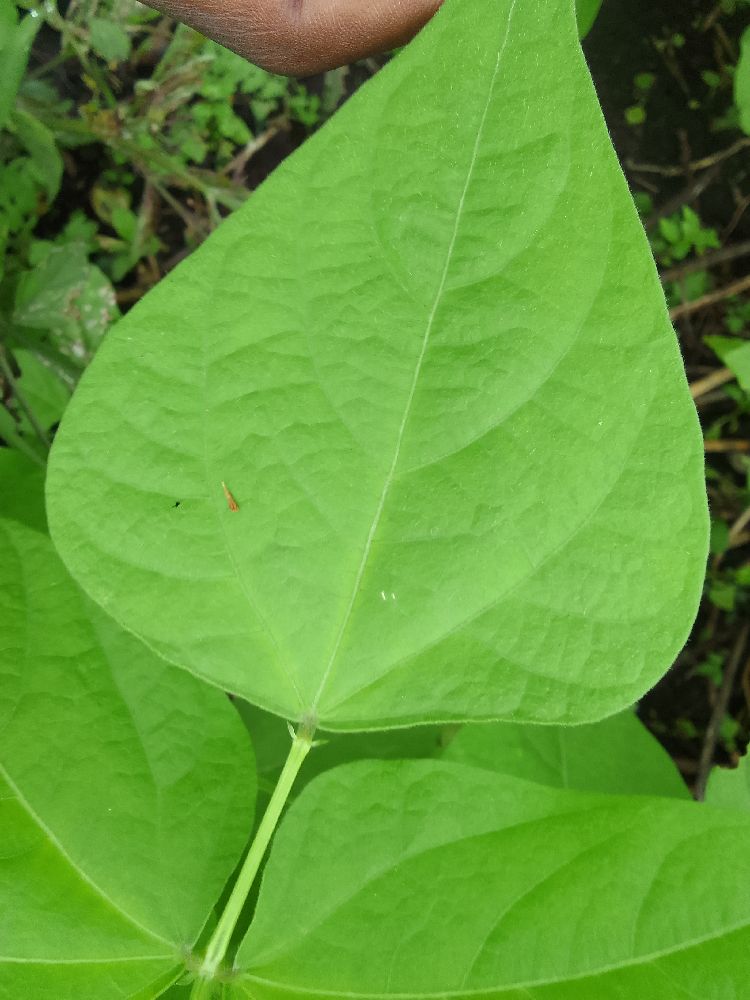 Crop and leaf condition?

common bean, healthy
